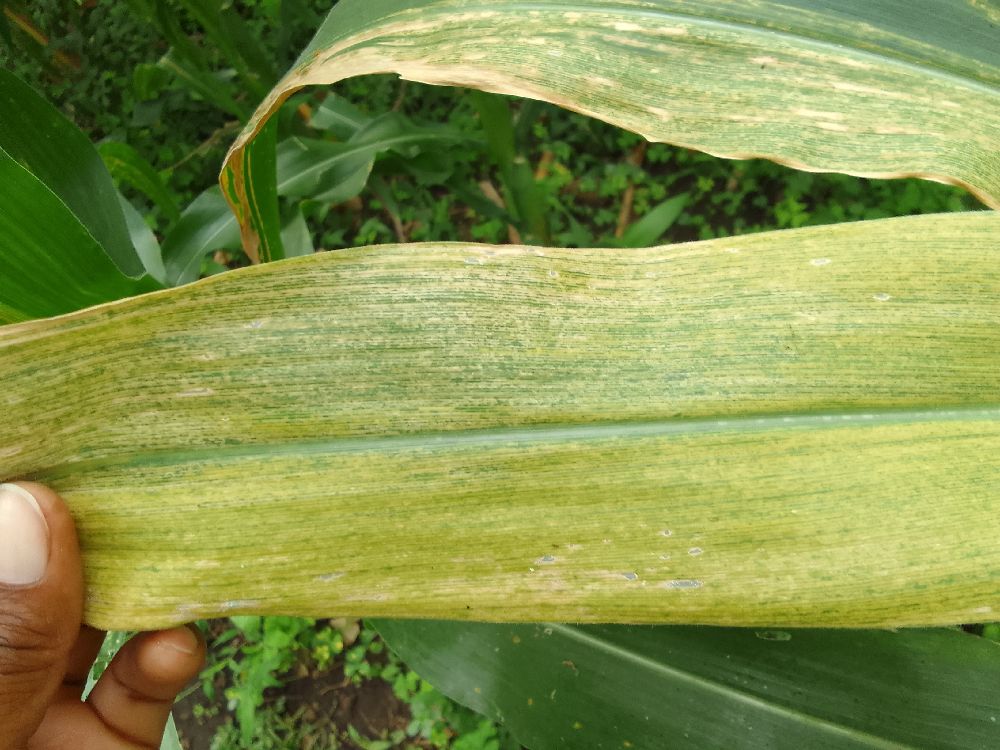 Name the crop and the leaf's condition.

maize, maize lethal necrosis
